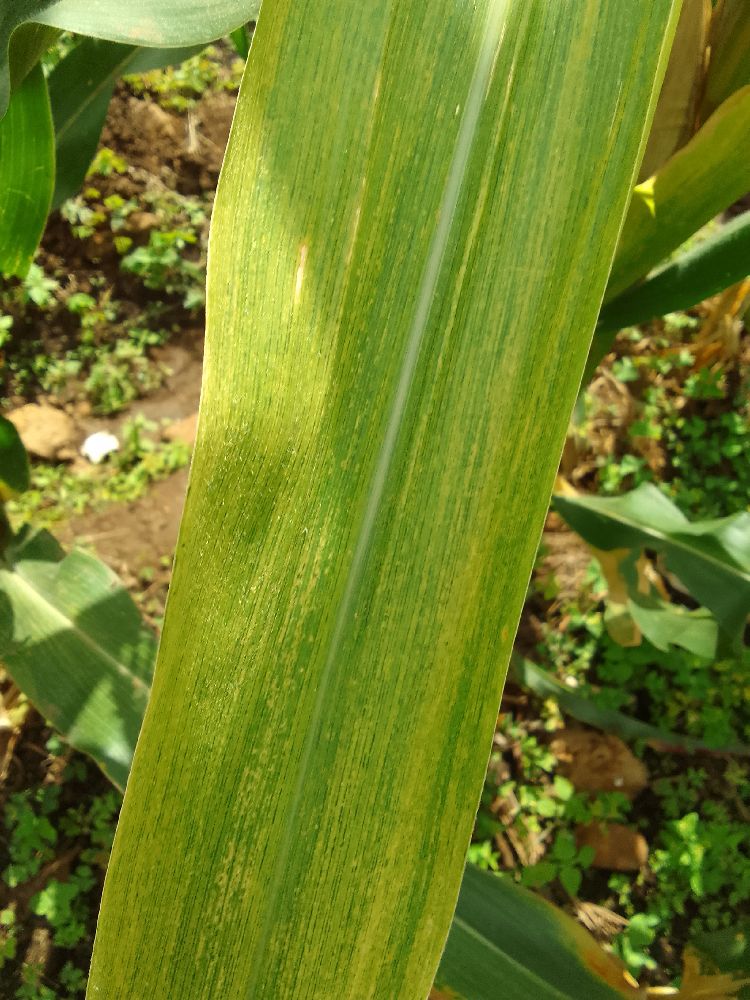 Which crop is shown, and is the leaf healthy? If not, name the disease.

maize, maize lethal necrosis
